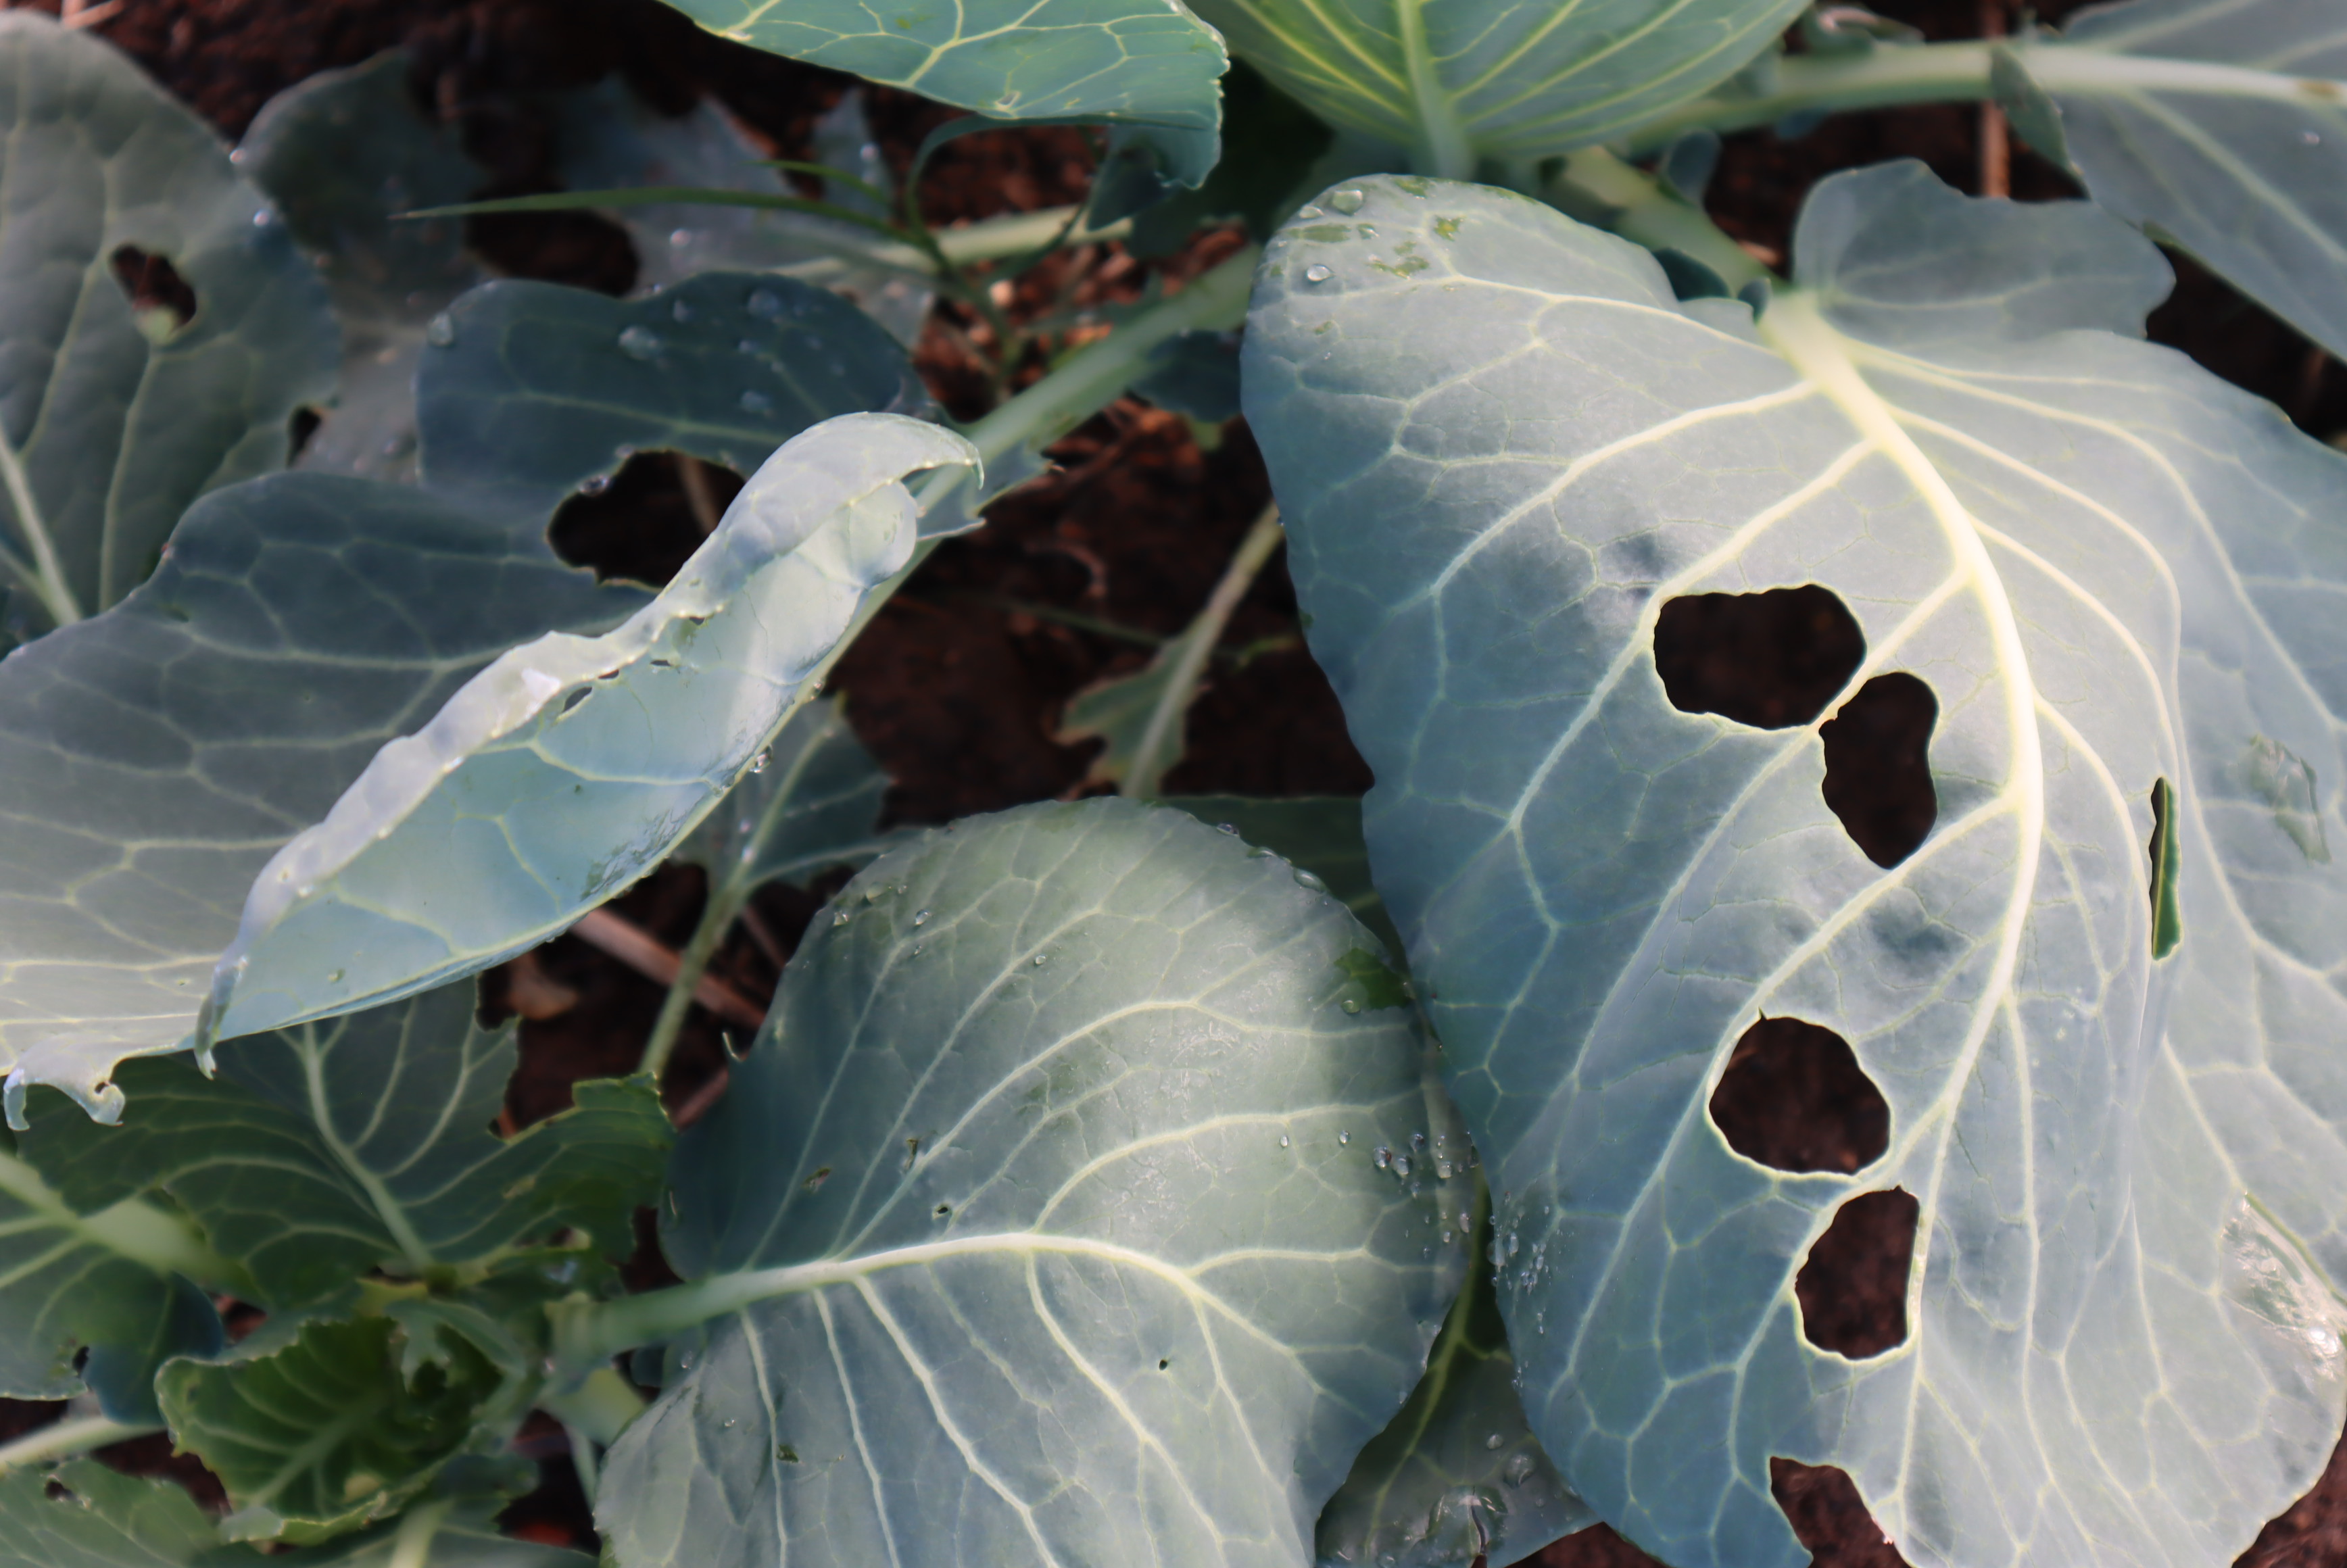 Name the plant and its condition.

cabbage, phytophagous
